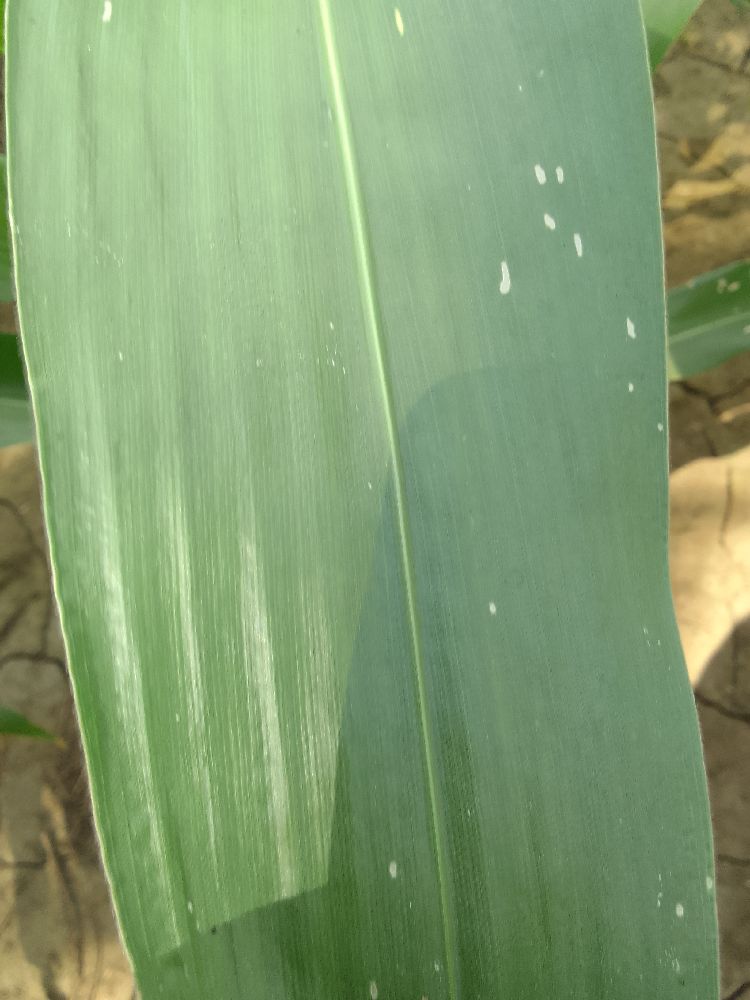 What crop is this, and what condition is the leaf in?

maize, healthy
